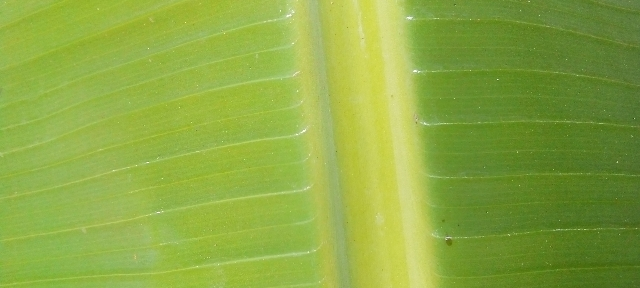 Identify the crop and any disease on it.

banana, healthy
